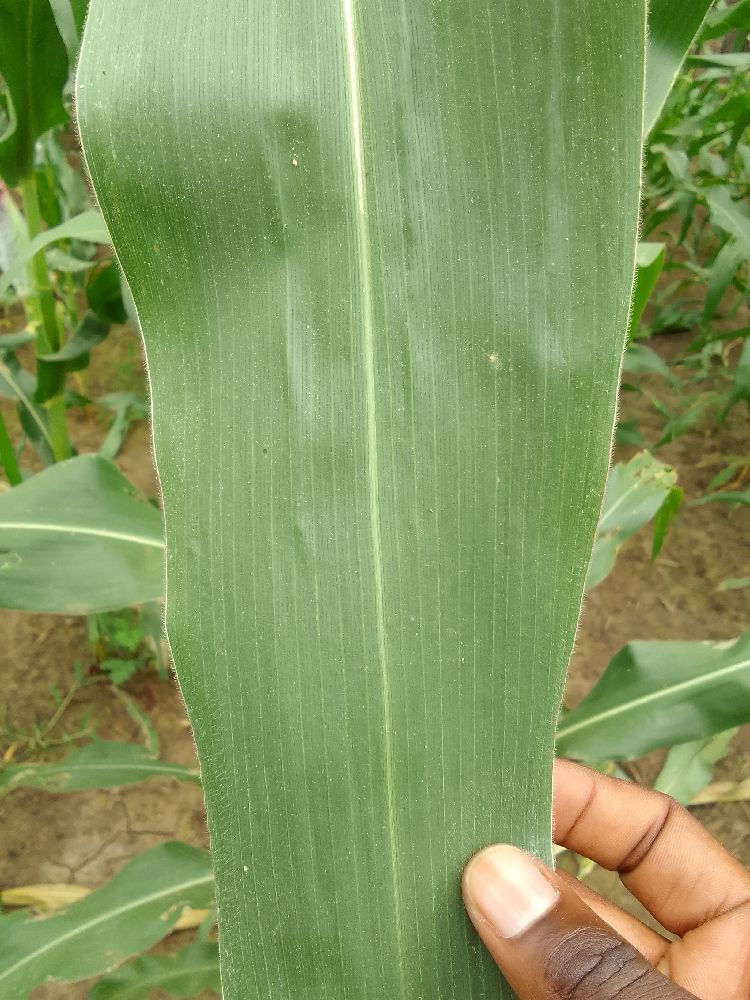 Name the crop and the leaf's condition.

maize, healthy
